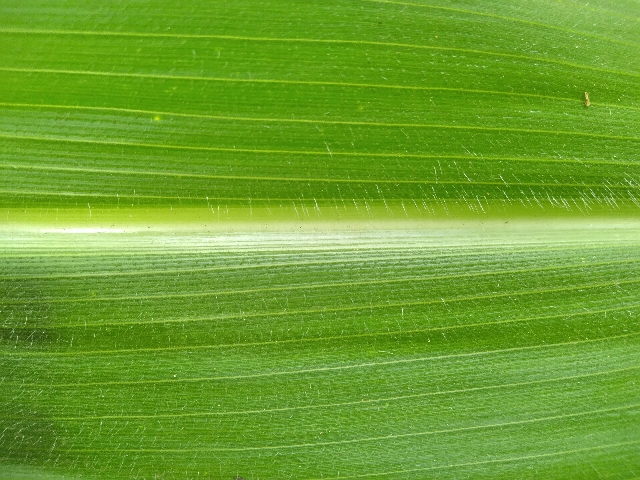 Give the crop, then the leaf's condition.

maize, healthy
